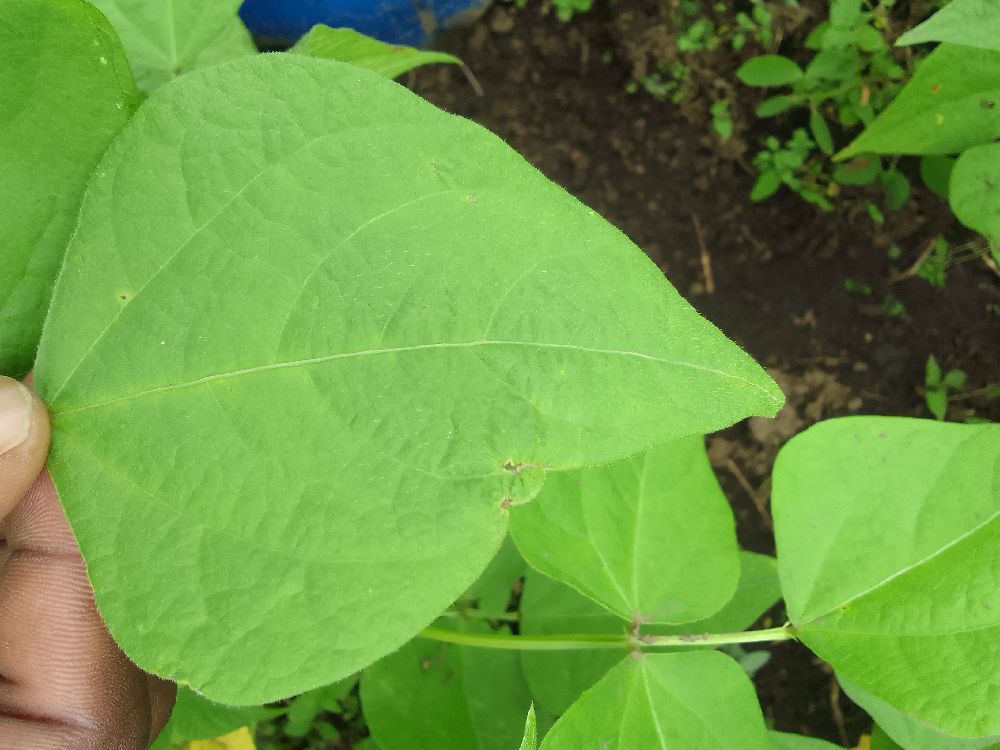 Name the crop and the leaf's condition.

common bean, healthy
